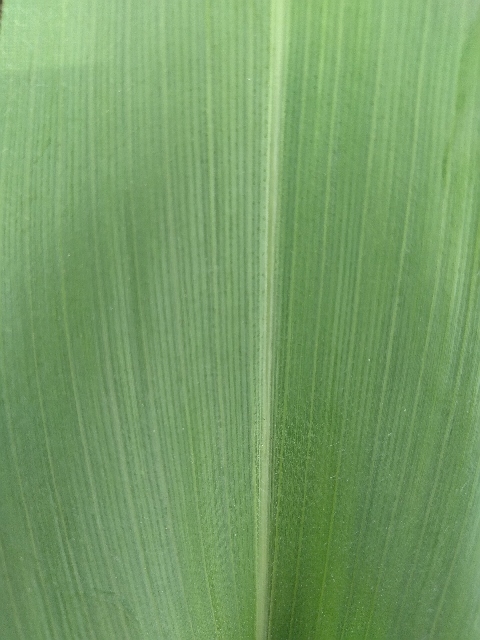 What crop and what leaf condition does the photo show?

maize, healthy
